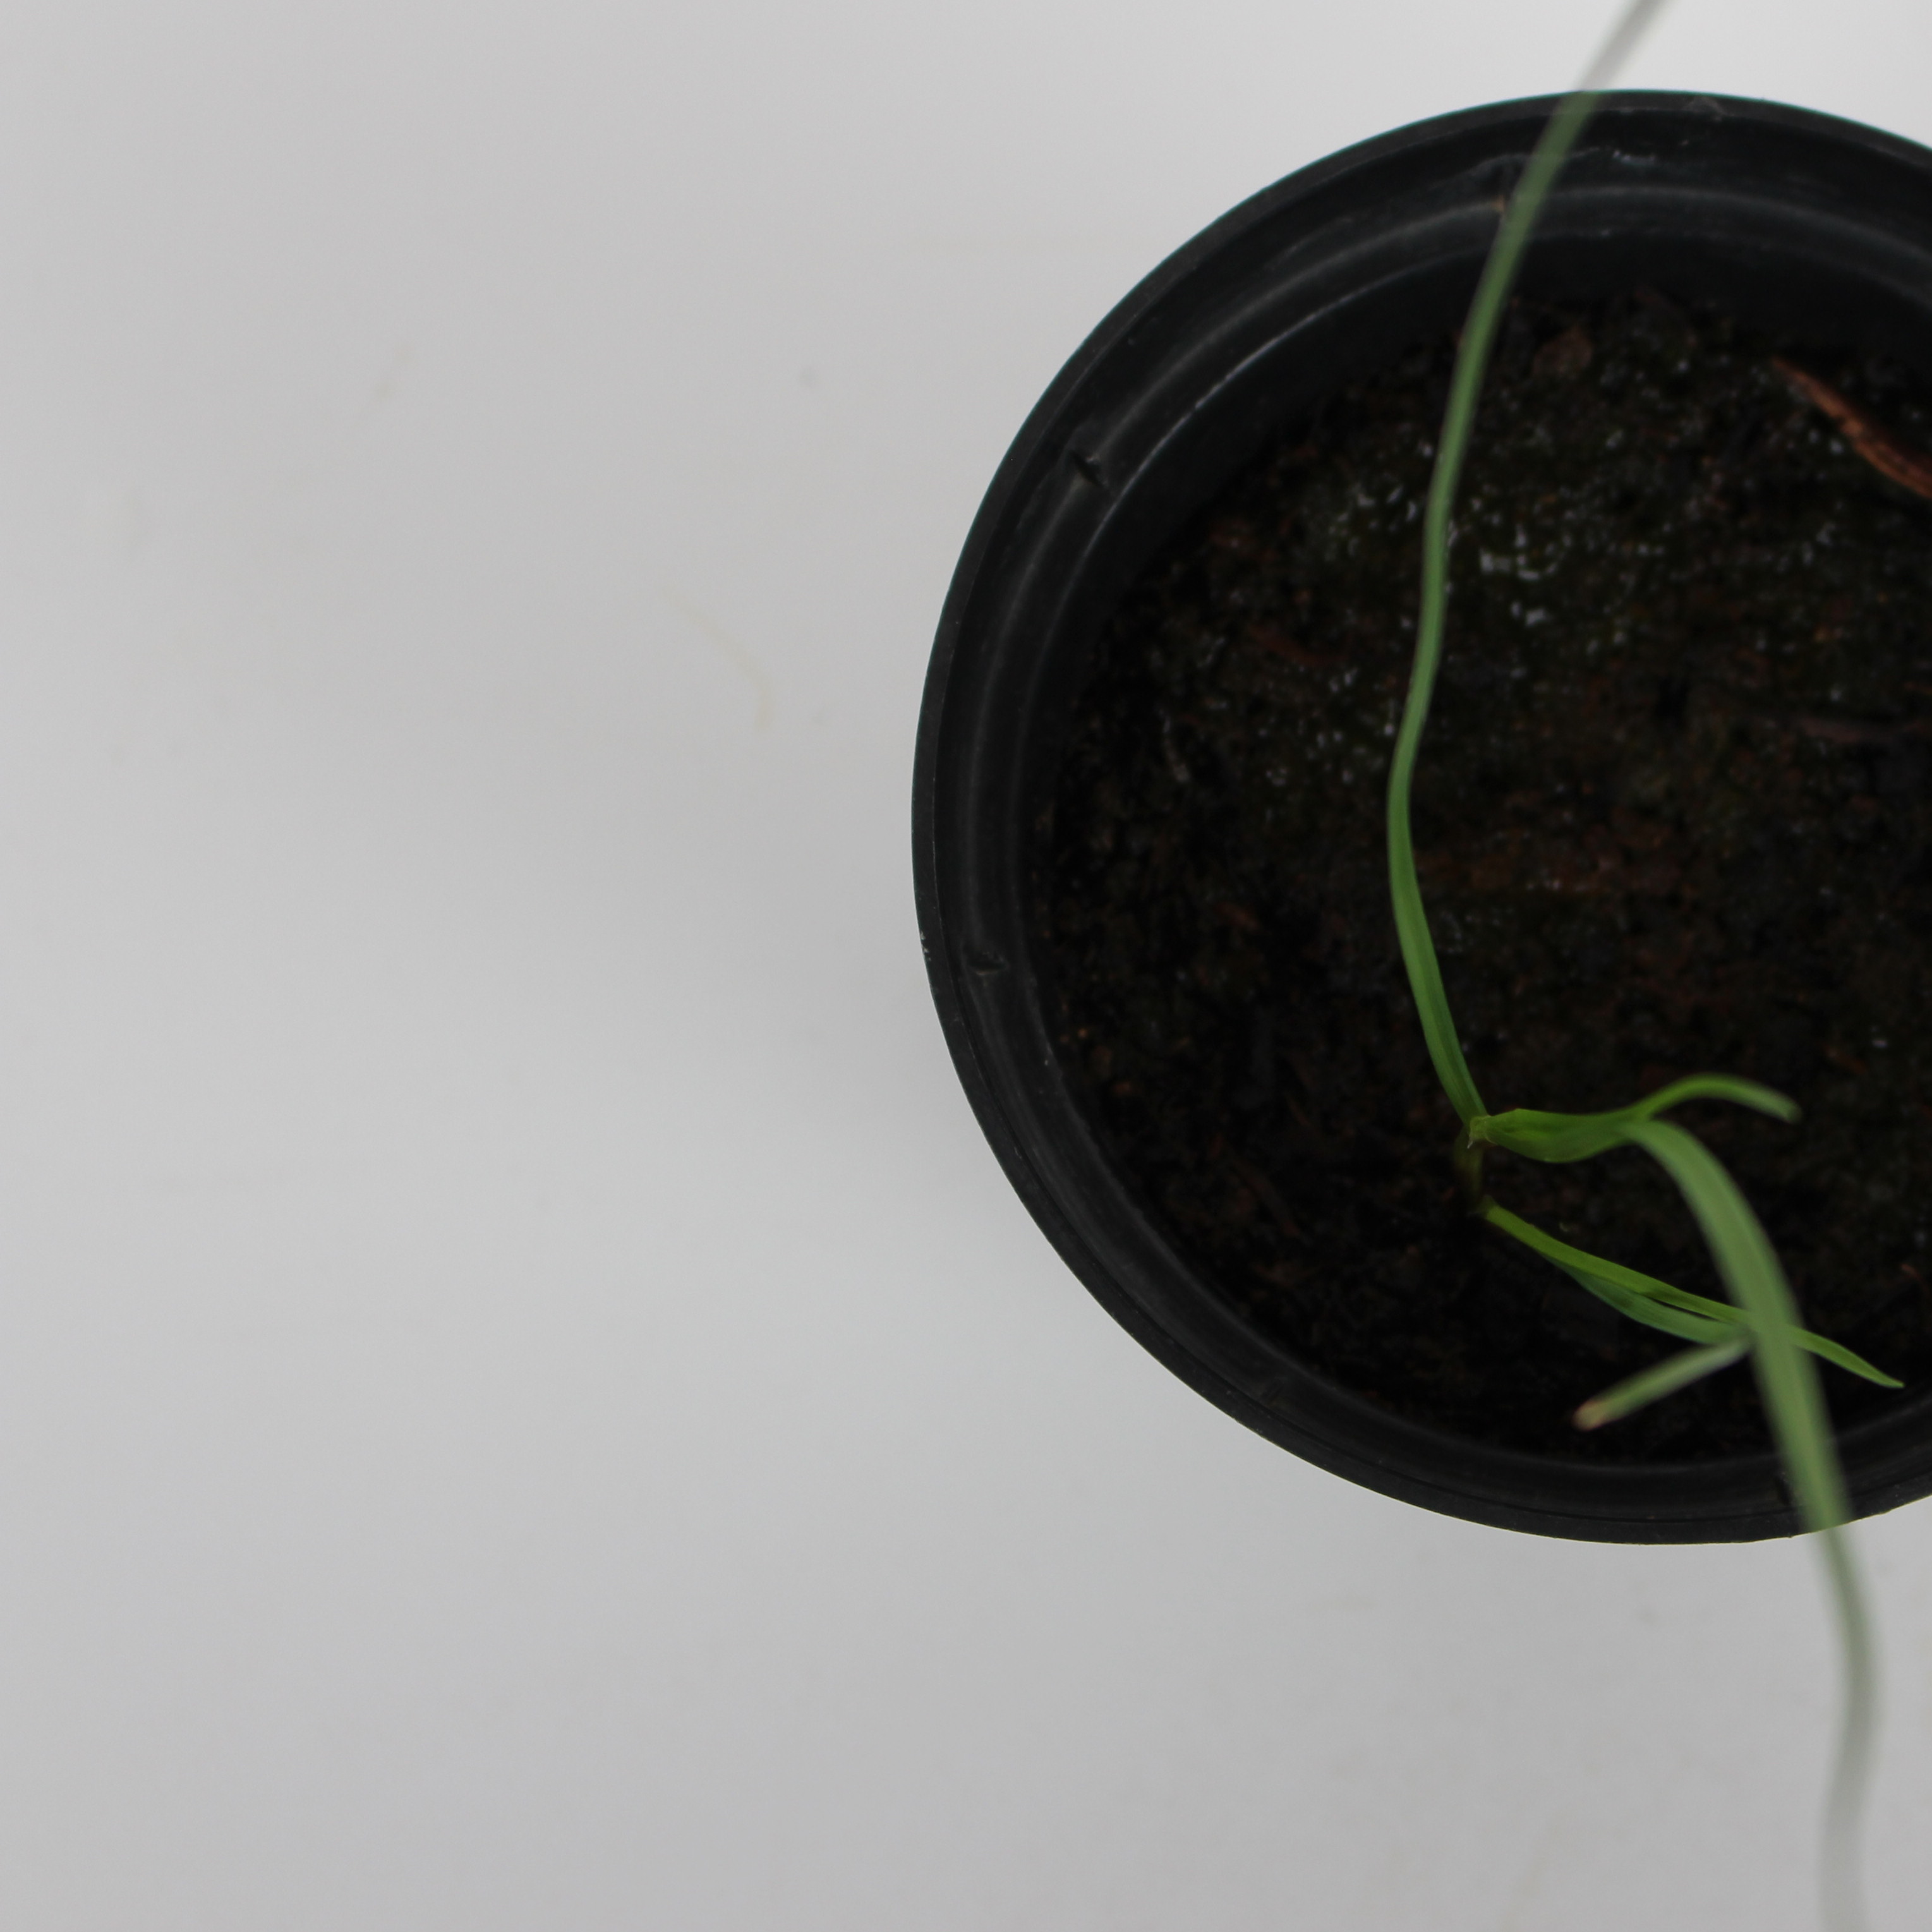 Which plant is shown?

Lolium multiflorum
